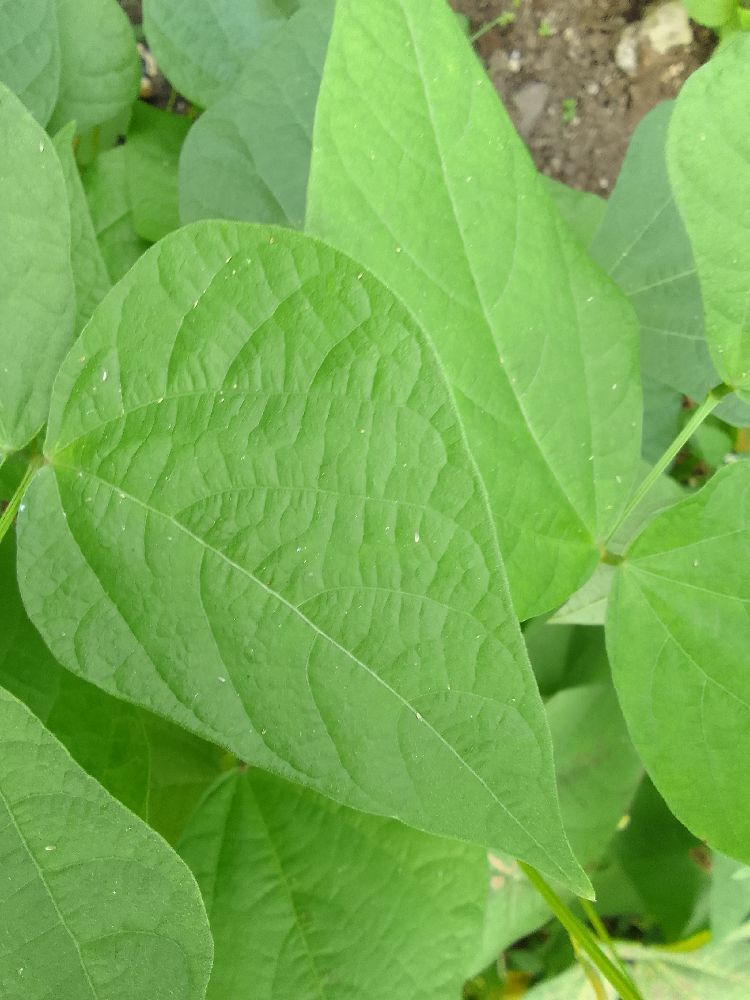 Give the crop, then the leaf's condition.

common bean, healthy
